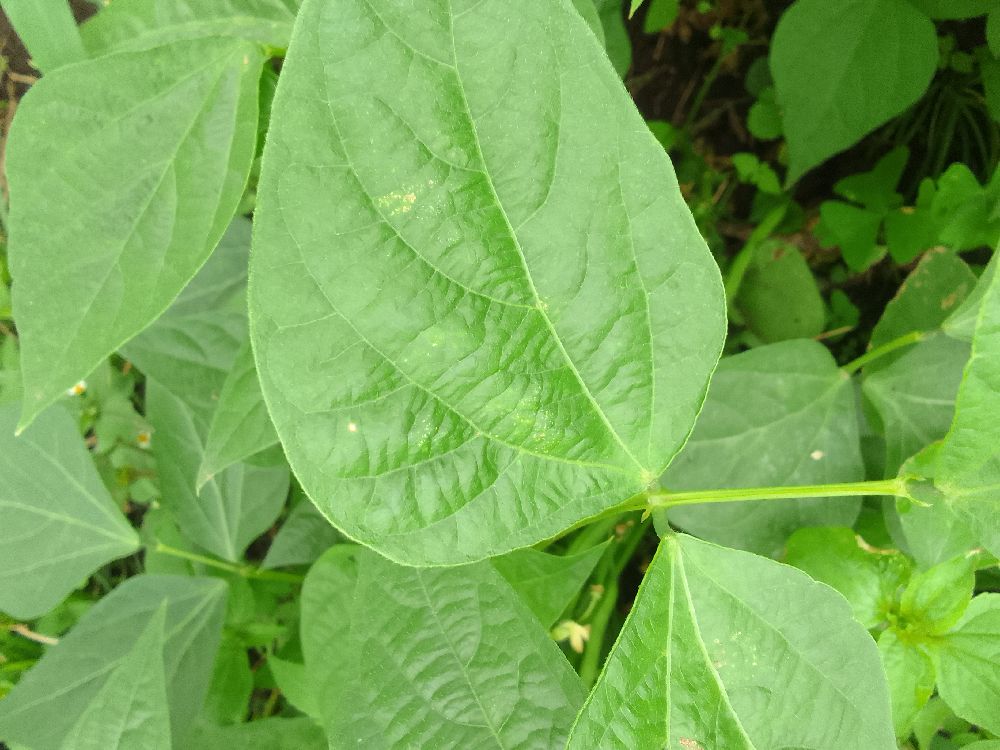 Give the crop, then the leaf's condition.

common bean, healthy
